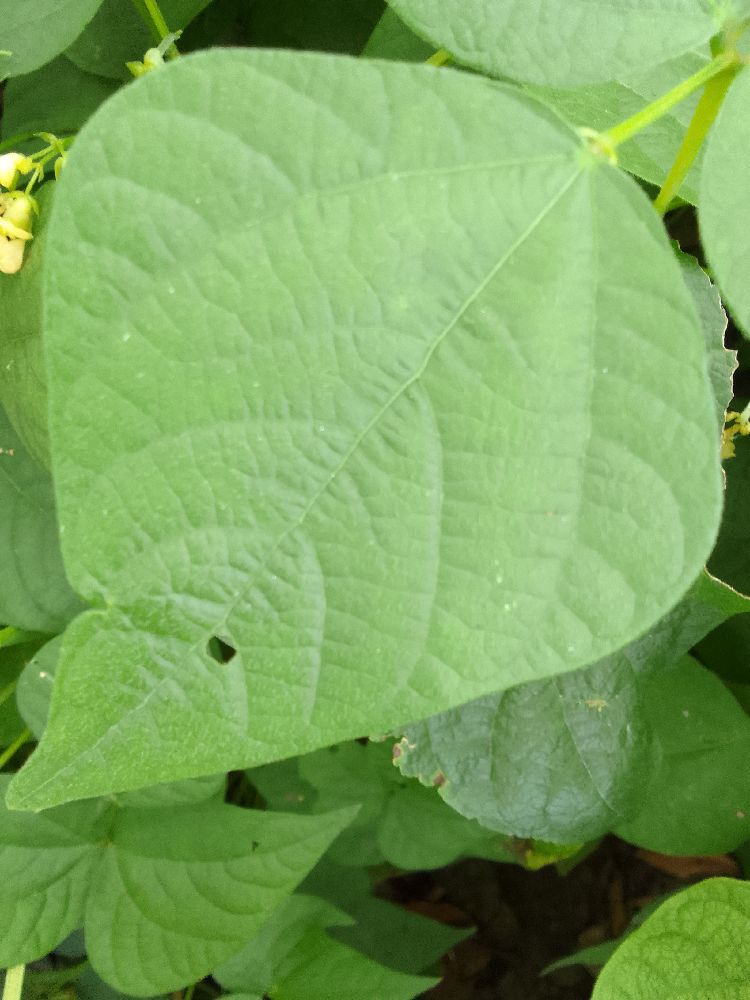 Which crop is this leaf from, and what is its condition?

common bean, healthy
